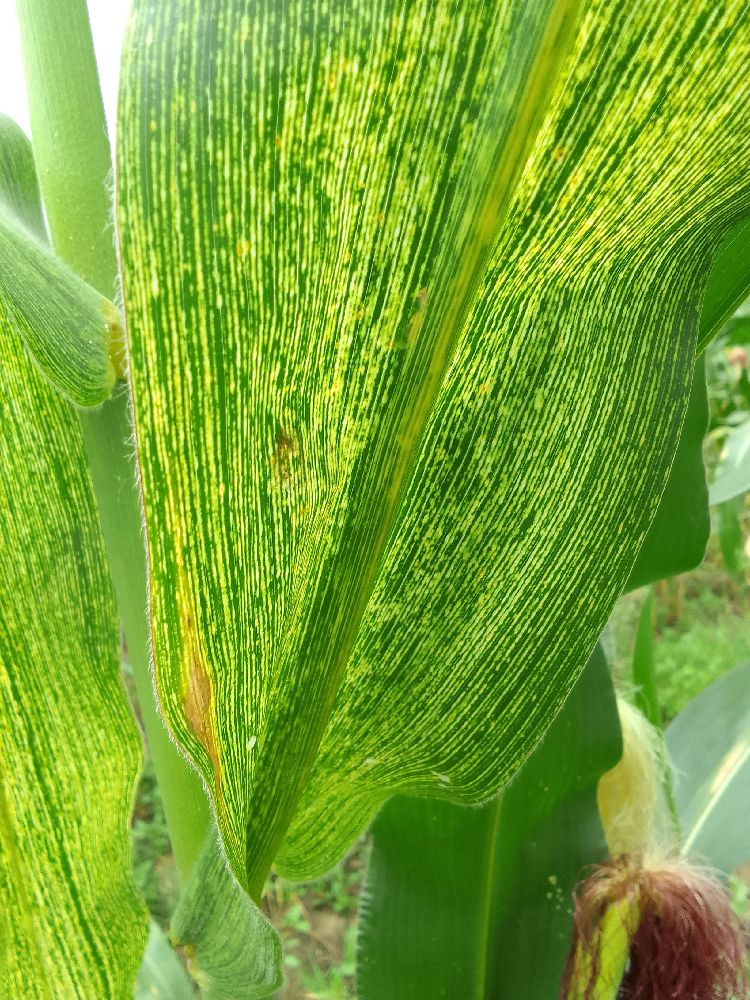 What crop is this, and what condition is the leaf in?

maize, maize streak virus
